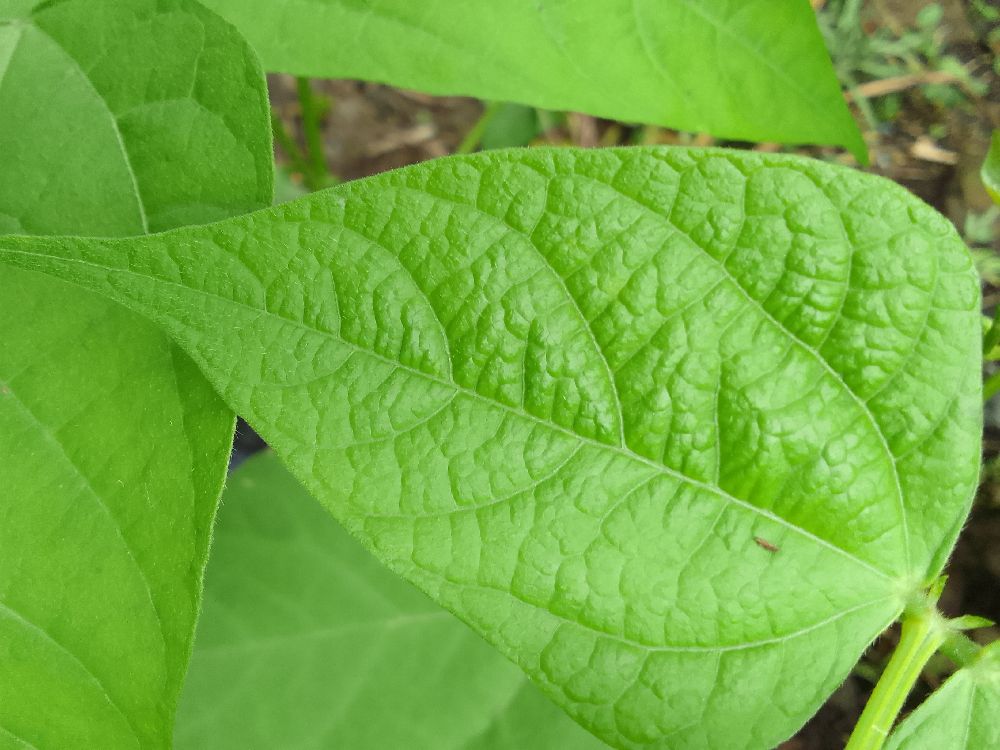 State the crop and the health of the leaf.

common bean, healthy
